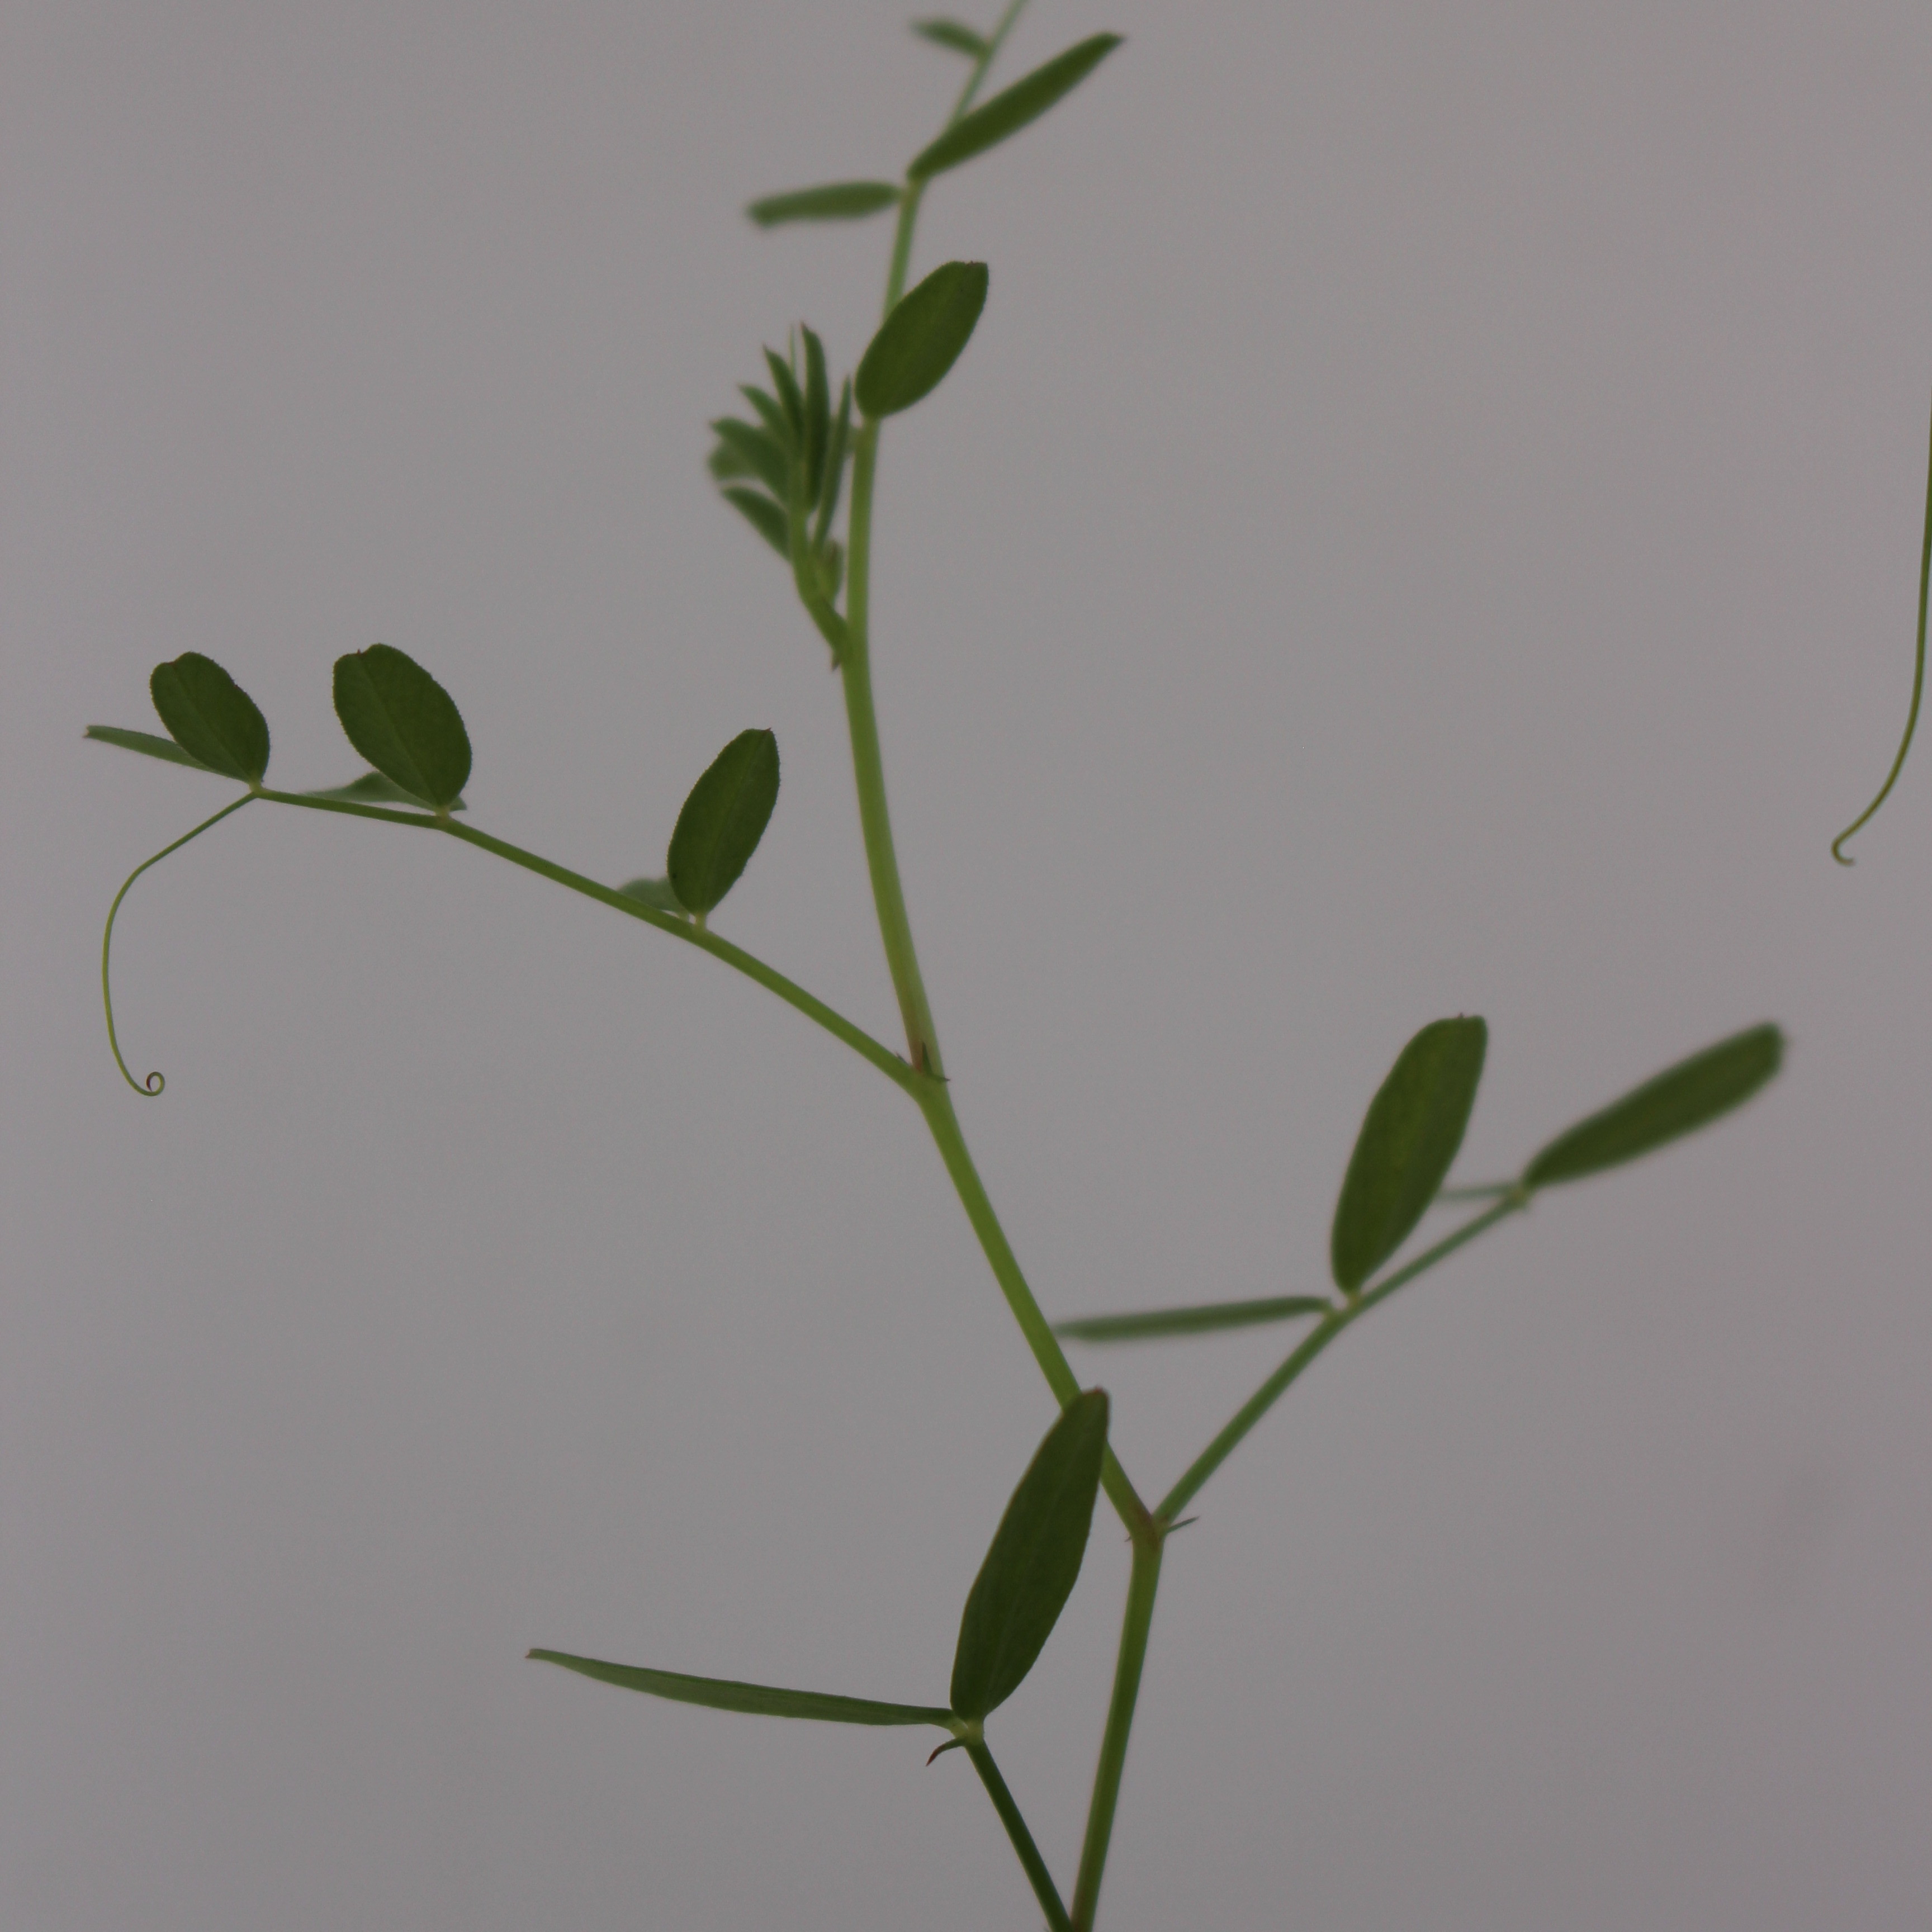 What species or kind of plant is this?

Vicia sativa
